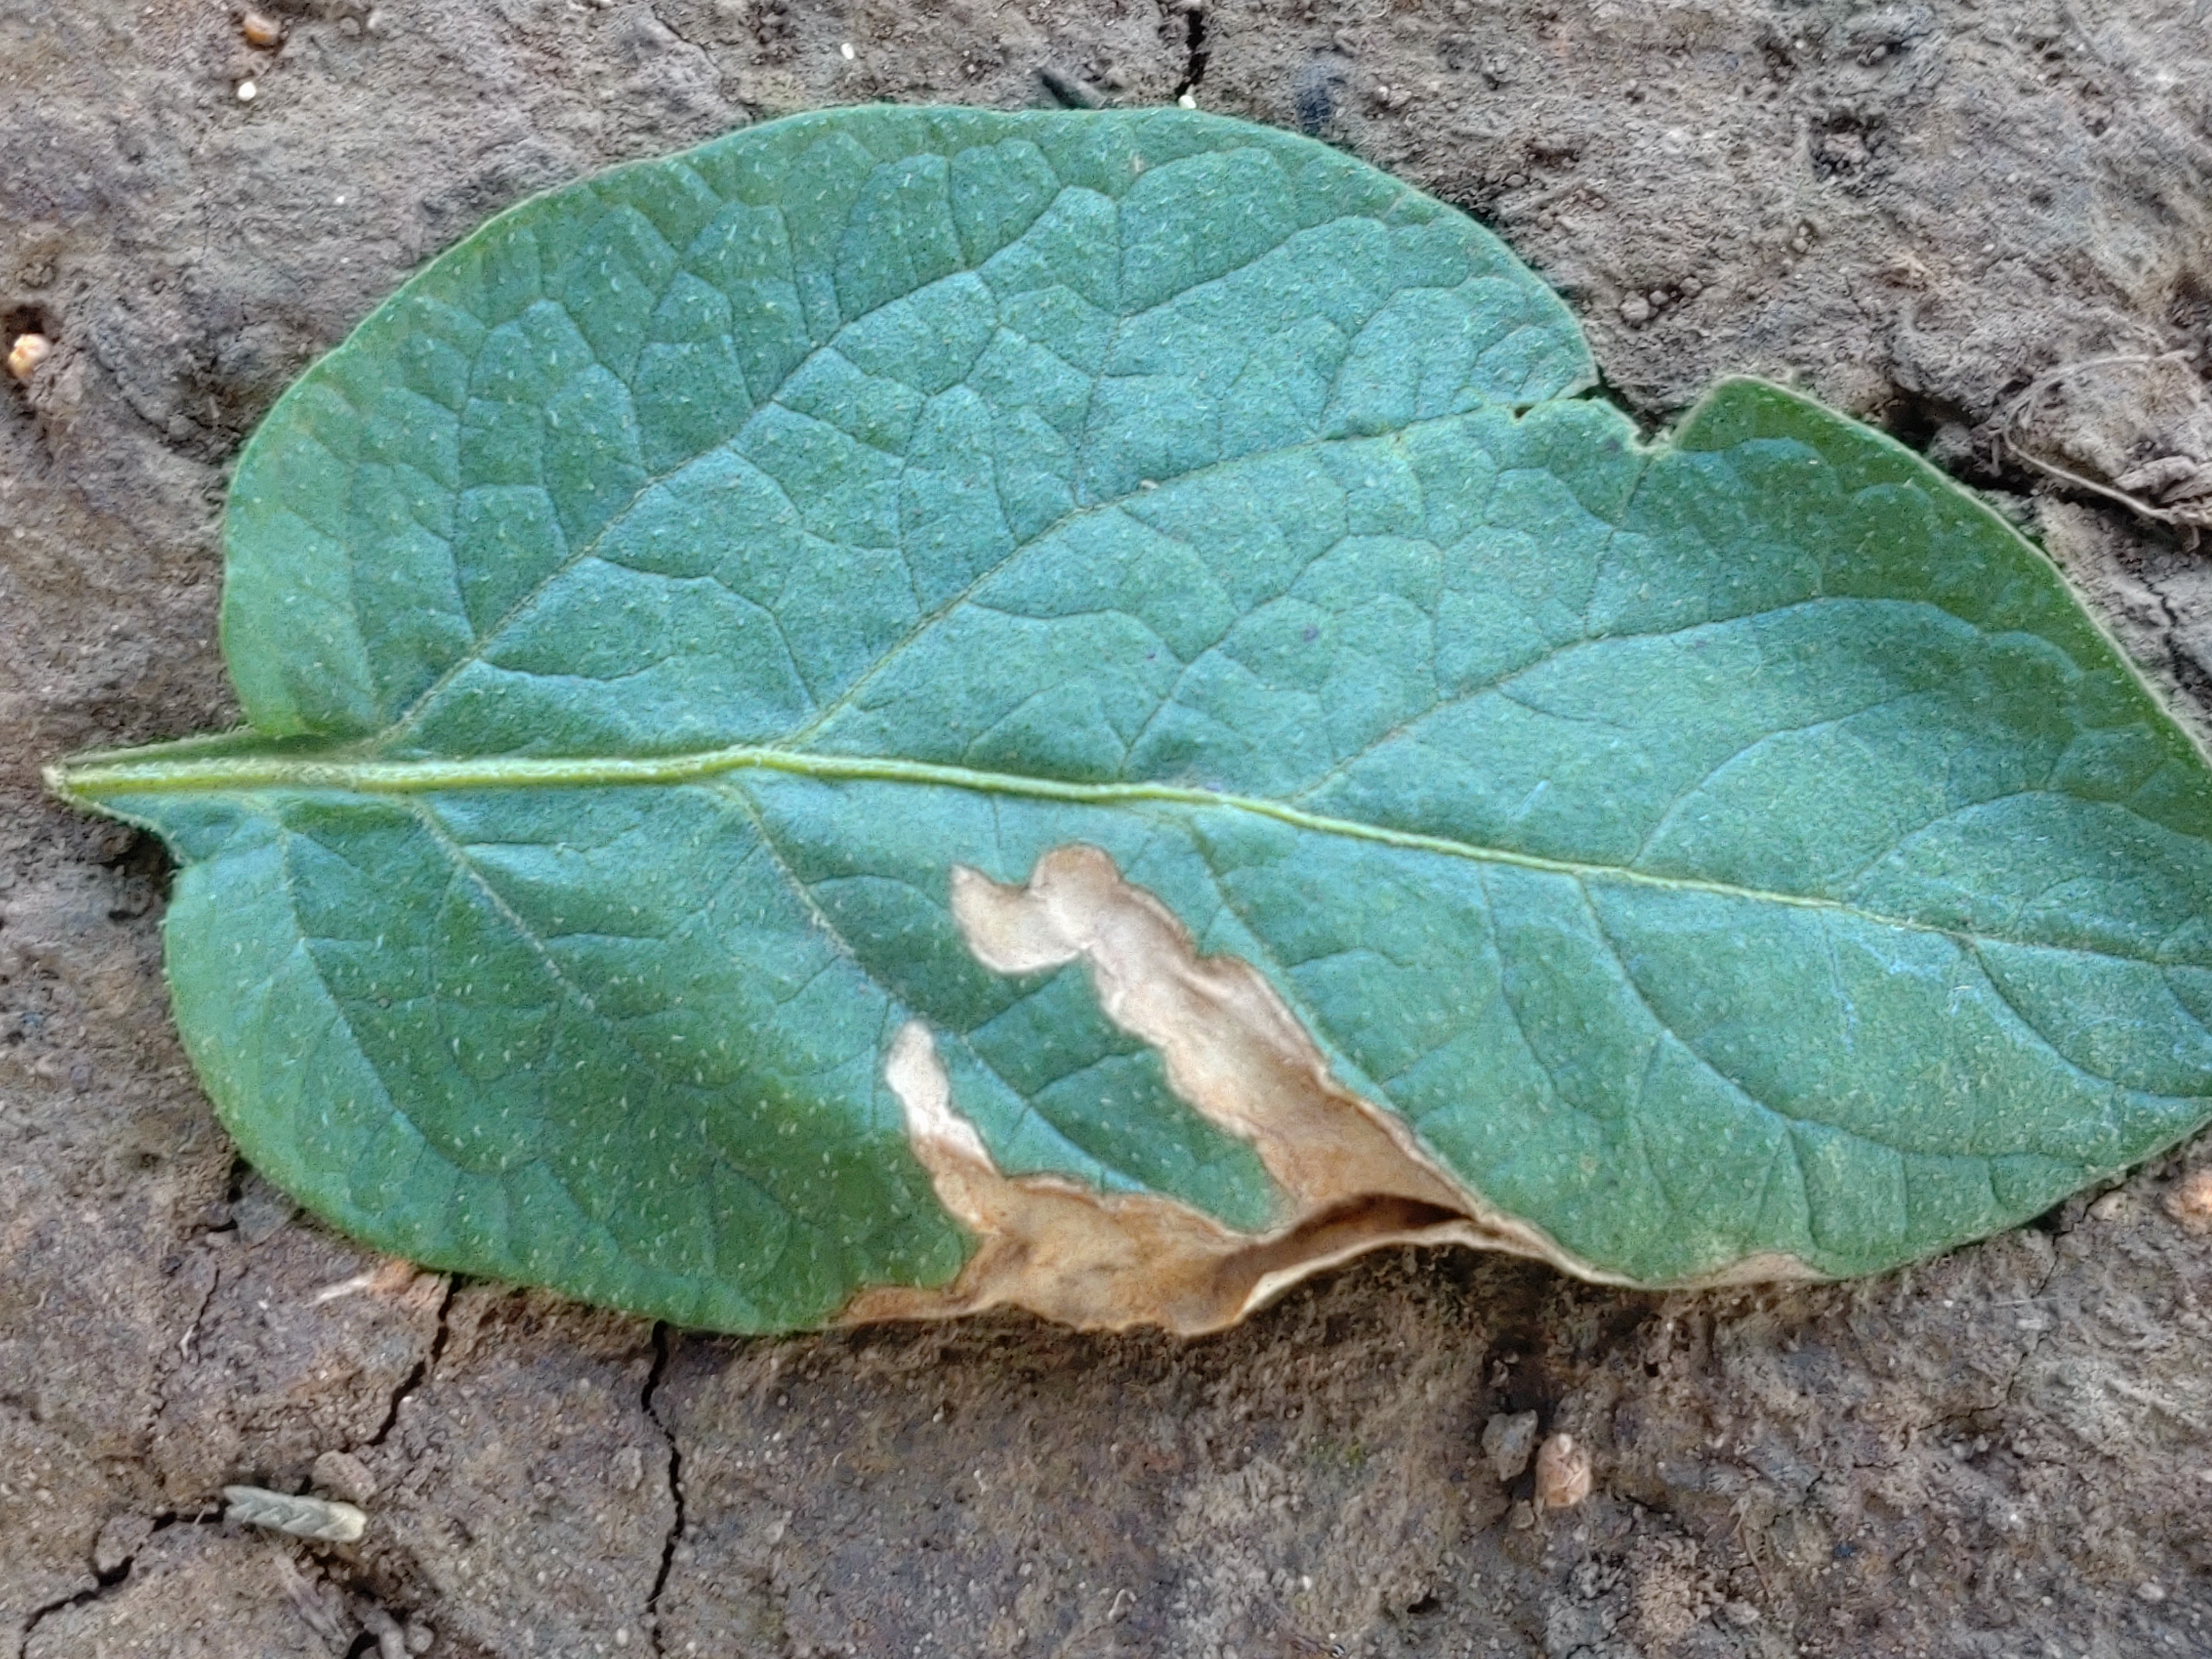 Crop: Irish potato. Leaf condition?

early blight
